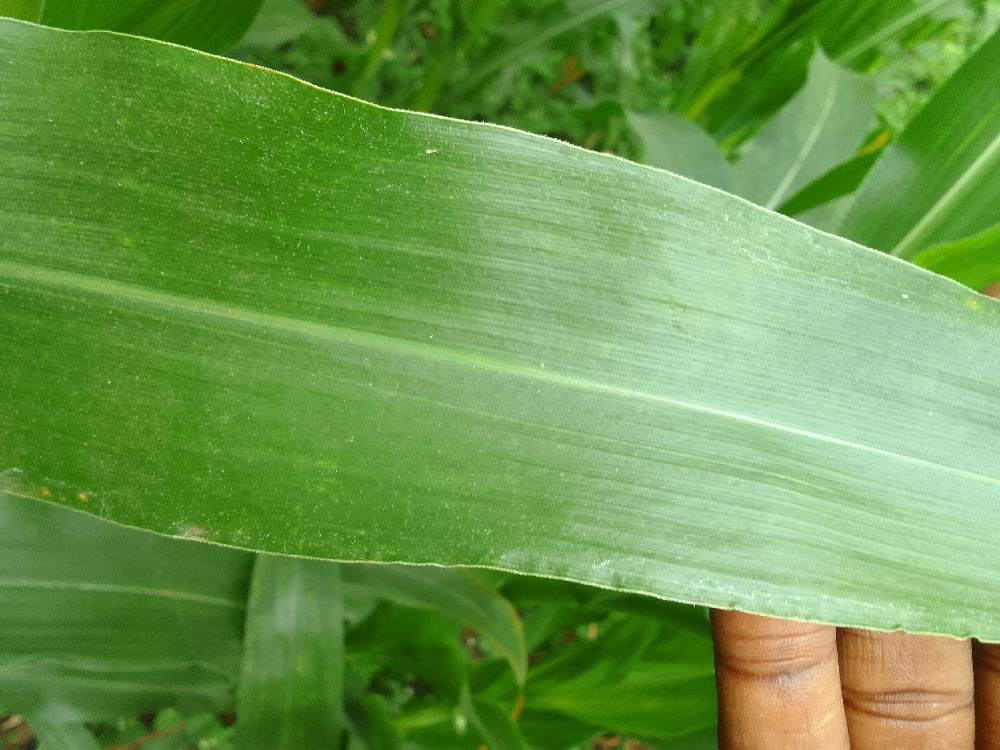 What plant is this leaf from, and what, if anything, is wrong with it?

maize, healthy
